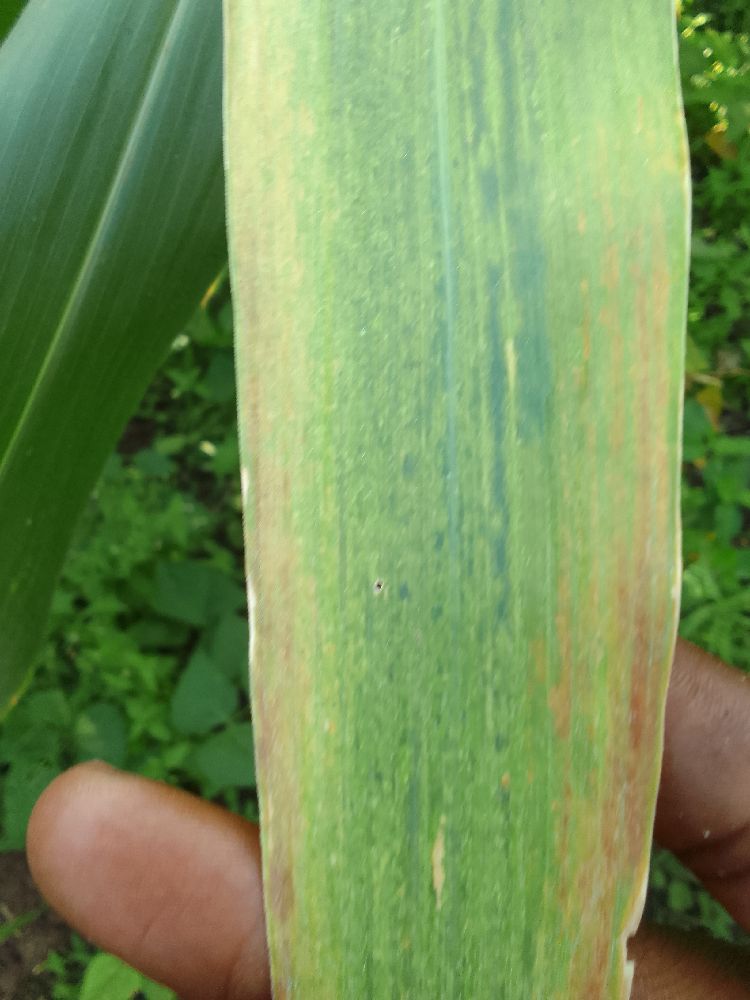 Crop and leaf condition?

maize, maize lethal necrosis
